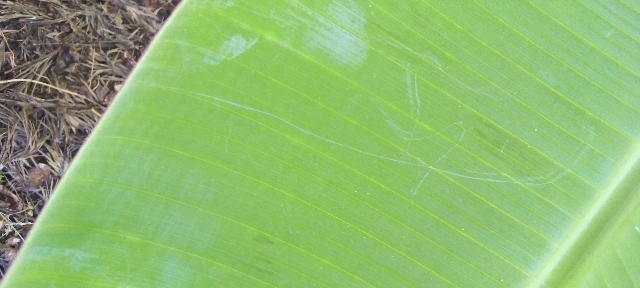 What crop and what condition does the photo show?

banana, healthy
